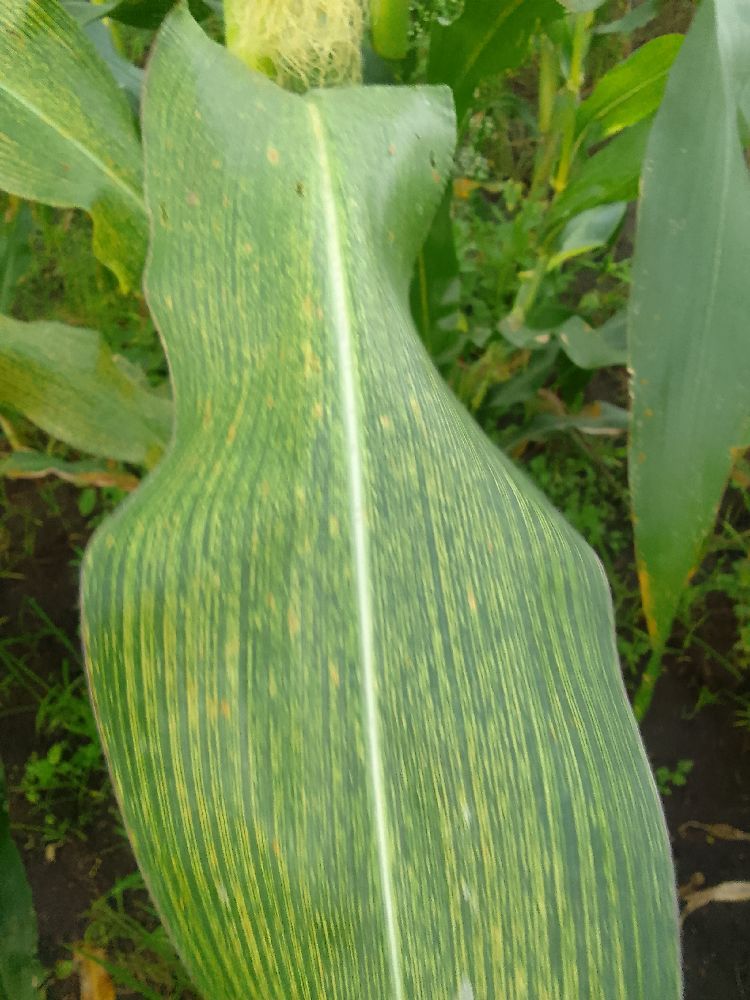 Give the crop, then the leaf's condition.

maize, maize streak virus
